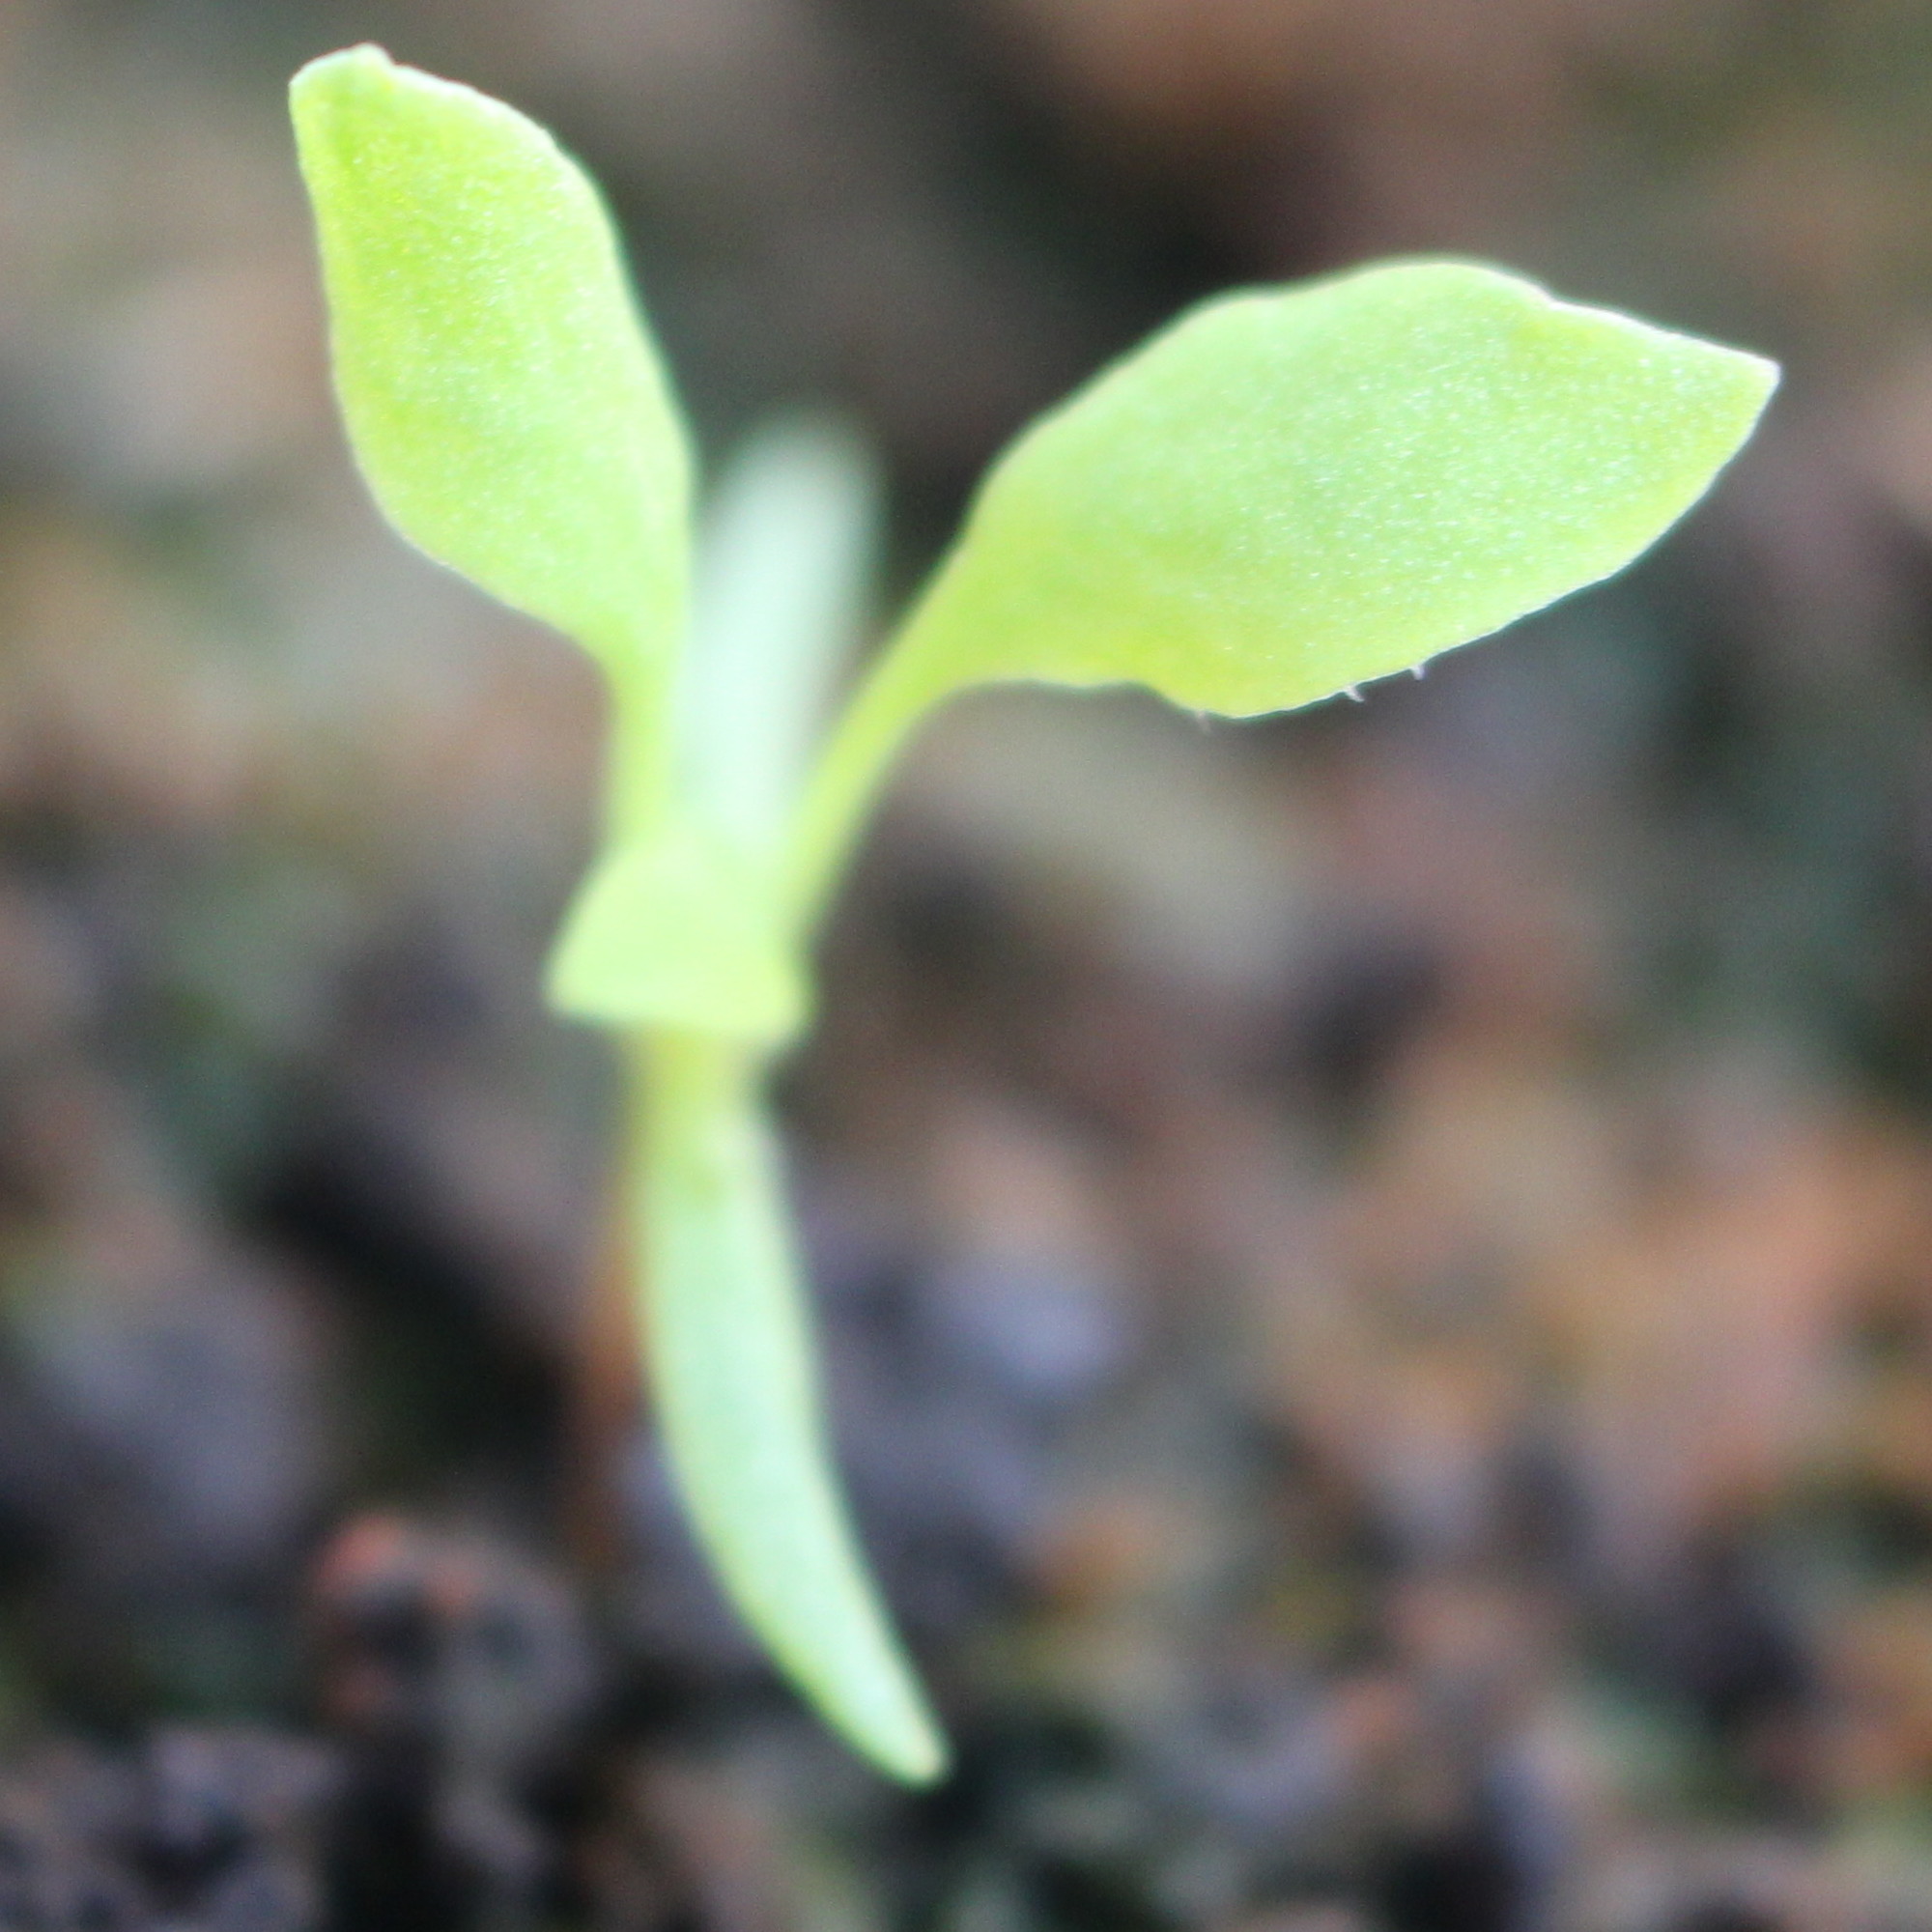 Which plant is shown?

Papaver rhoeas
